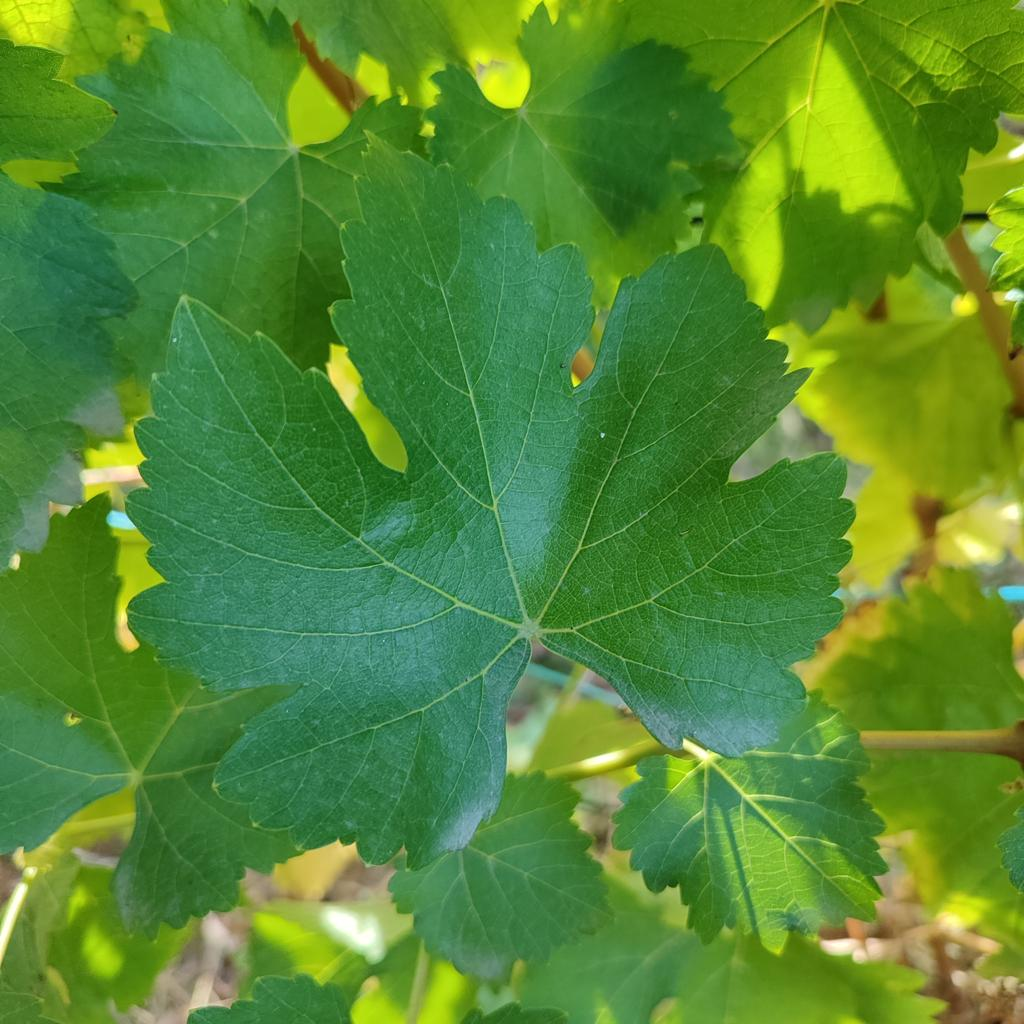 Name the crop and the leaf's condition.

grapevine, powdery mildew
